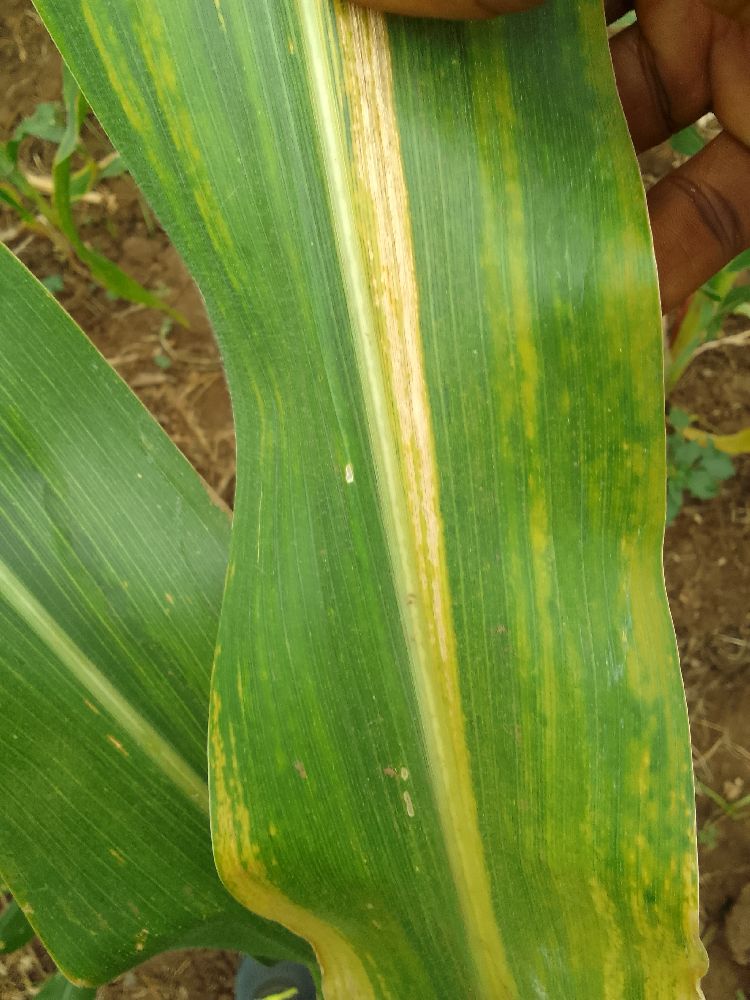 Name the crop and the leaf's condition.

maize, maize lethal necrosis
